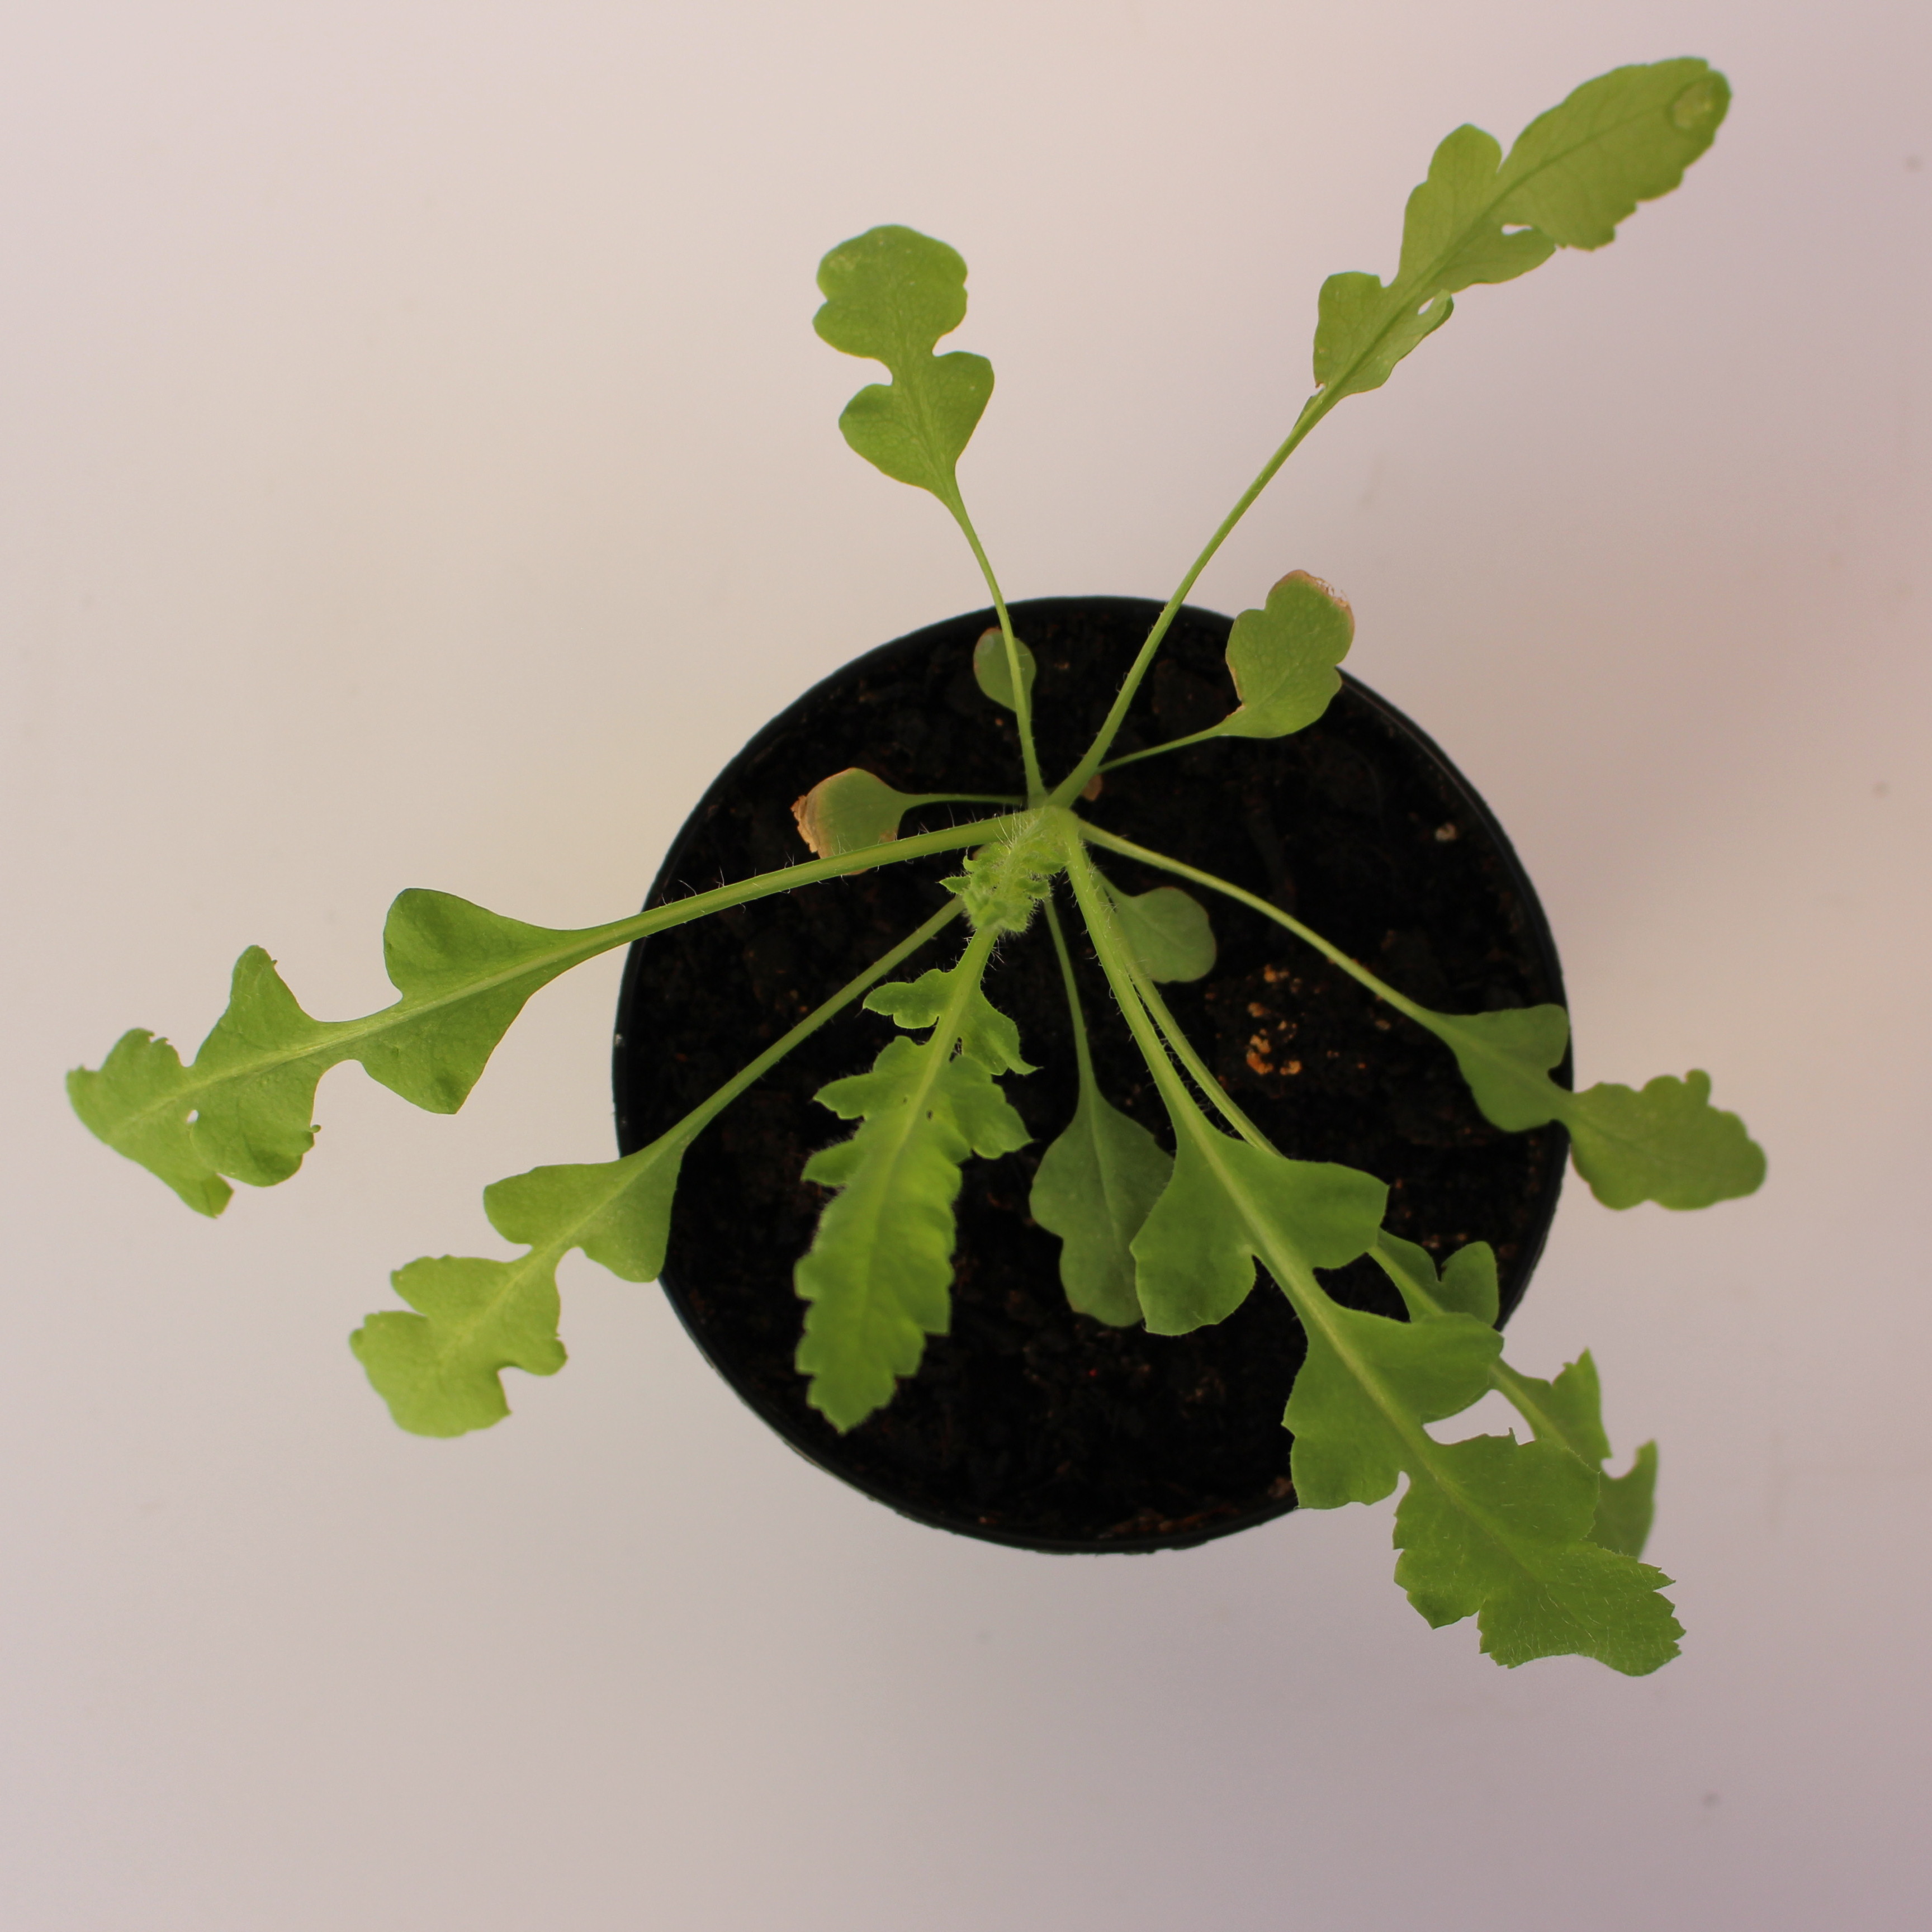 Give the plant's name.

Papaver rhoeas
